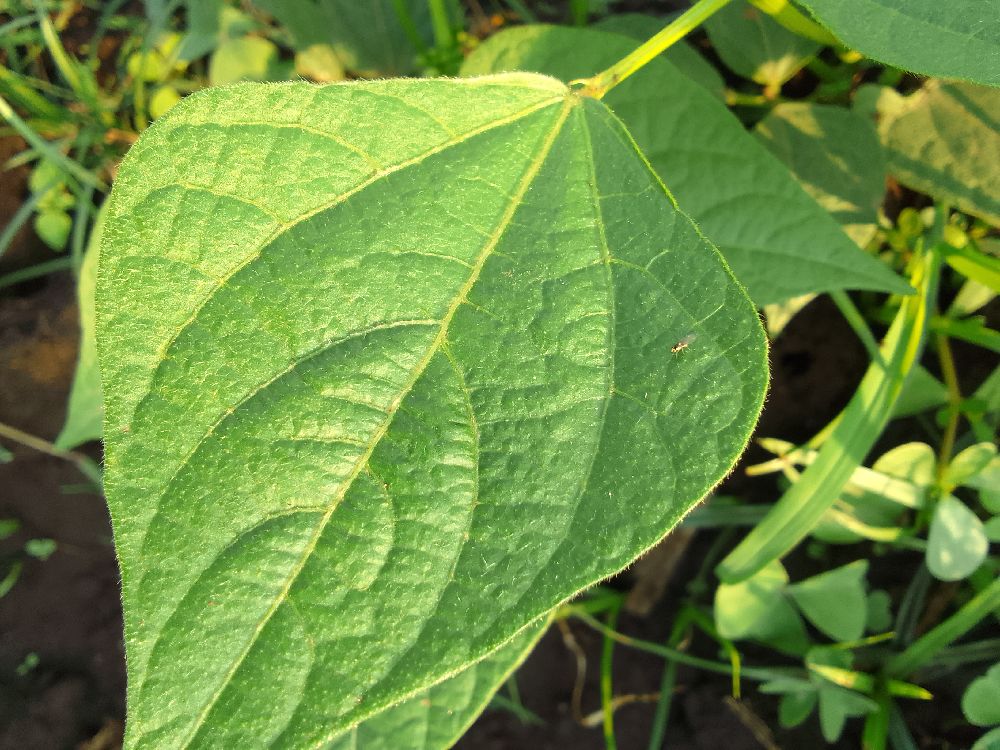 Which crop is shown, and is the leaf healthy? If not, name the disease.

common bean, healthy
